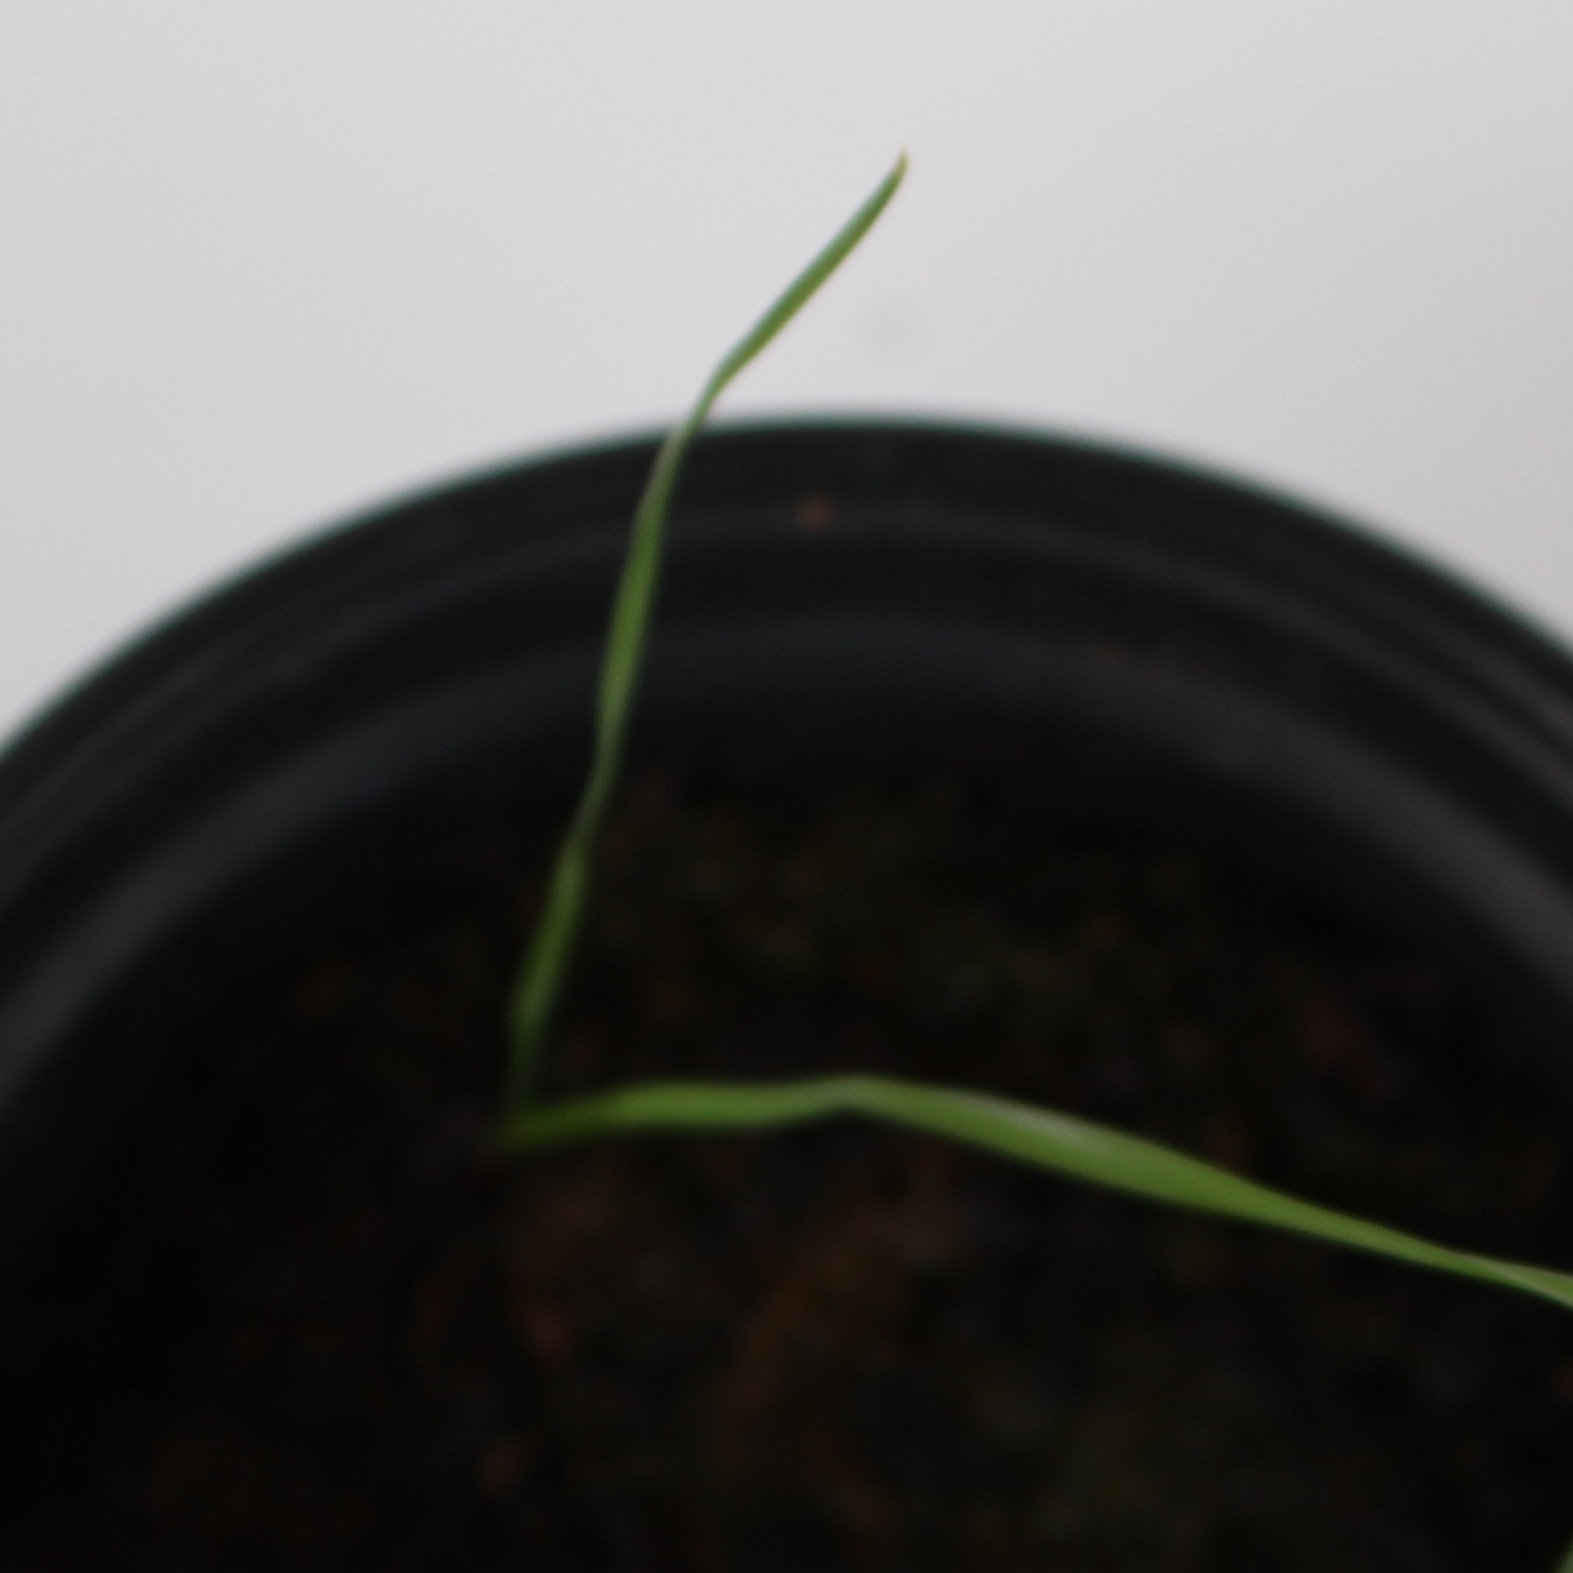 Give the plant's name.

Lolium multiflorum
